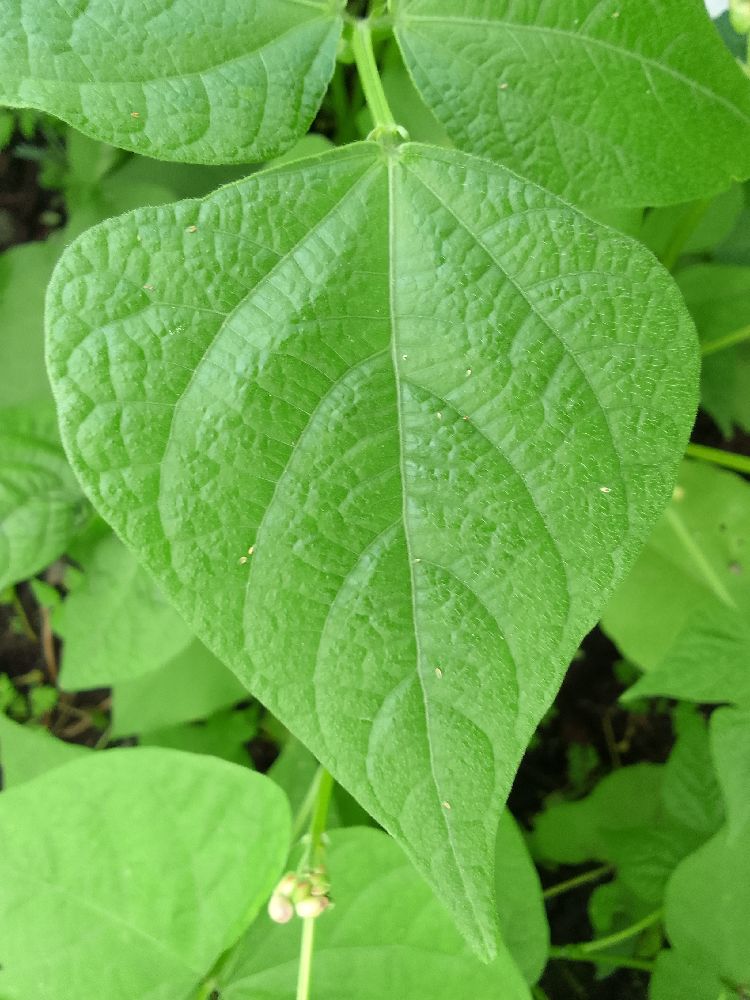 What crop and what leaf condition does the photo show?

common bean, healthy
